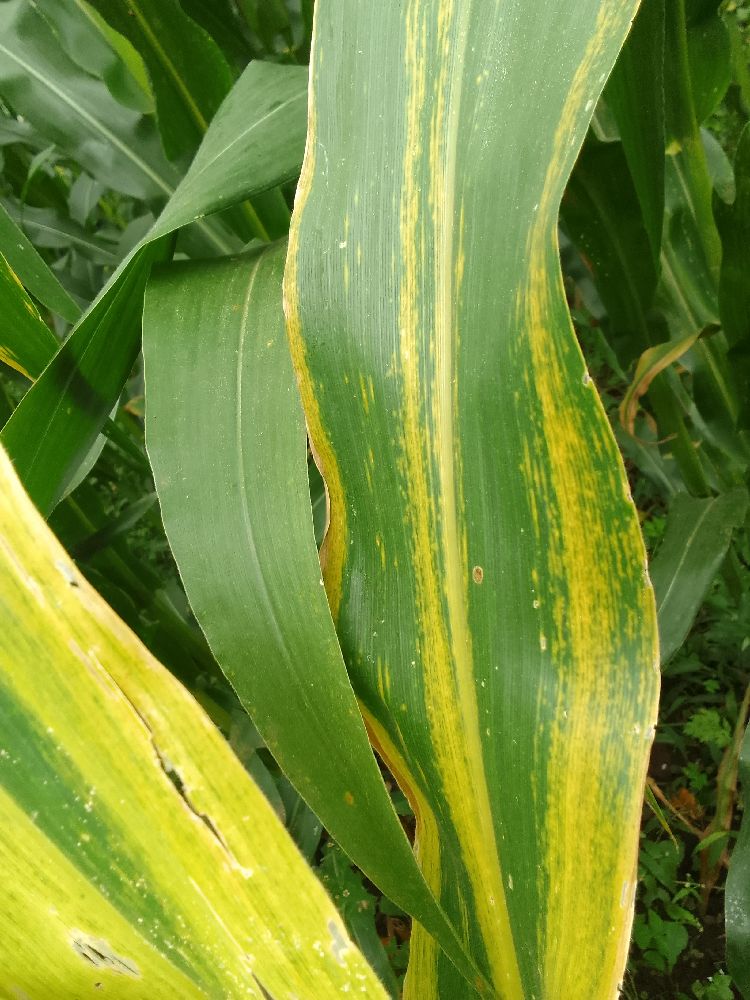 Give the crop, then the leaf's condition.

maize, maize lethal necrosis
